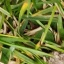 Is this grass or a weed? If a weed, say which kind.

grass
